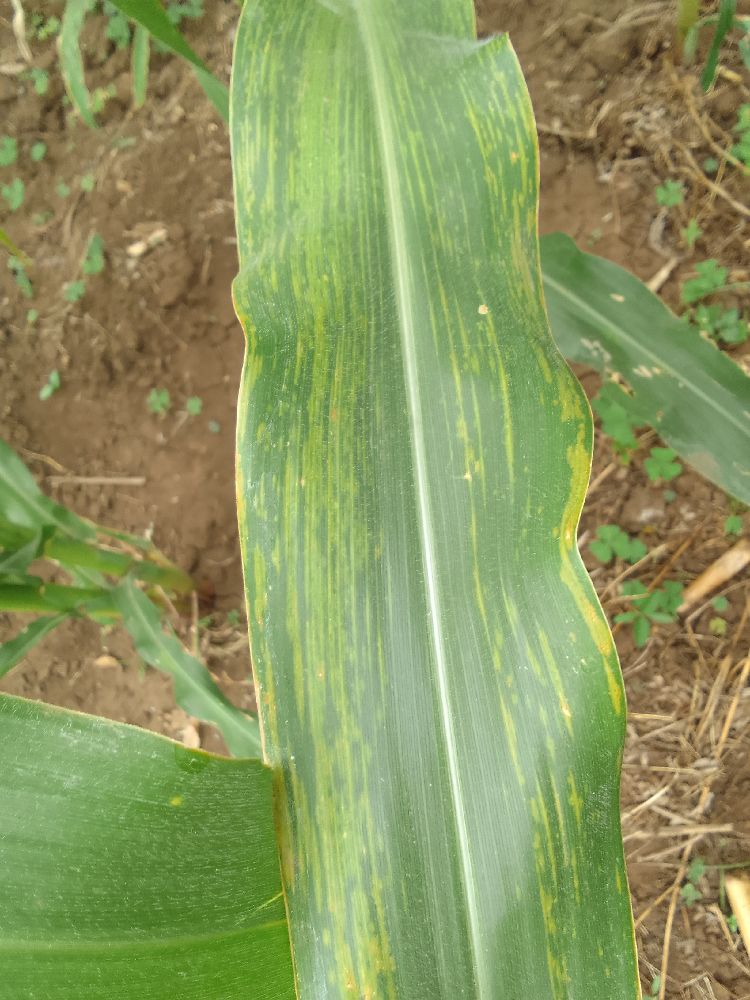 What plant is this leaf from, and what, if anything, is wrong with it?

maize, maize lethal necrosis
